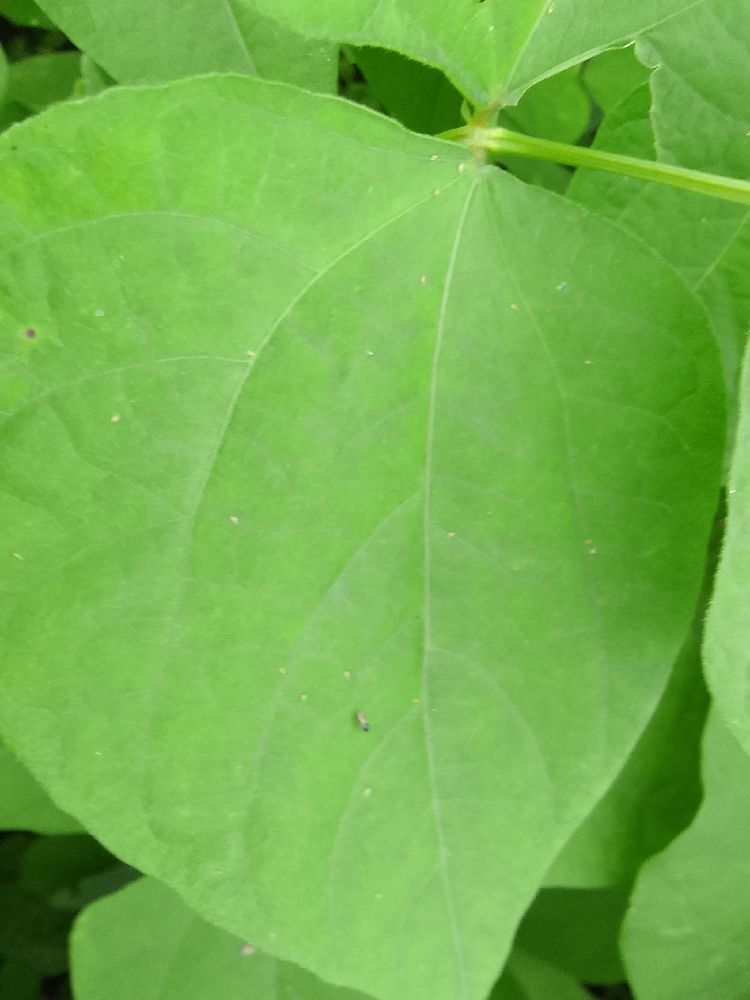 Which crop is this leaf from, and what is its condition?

common bean, healthy
